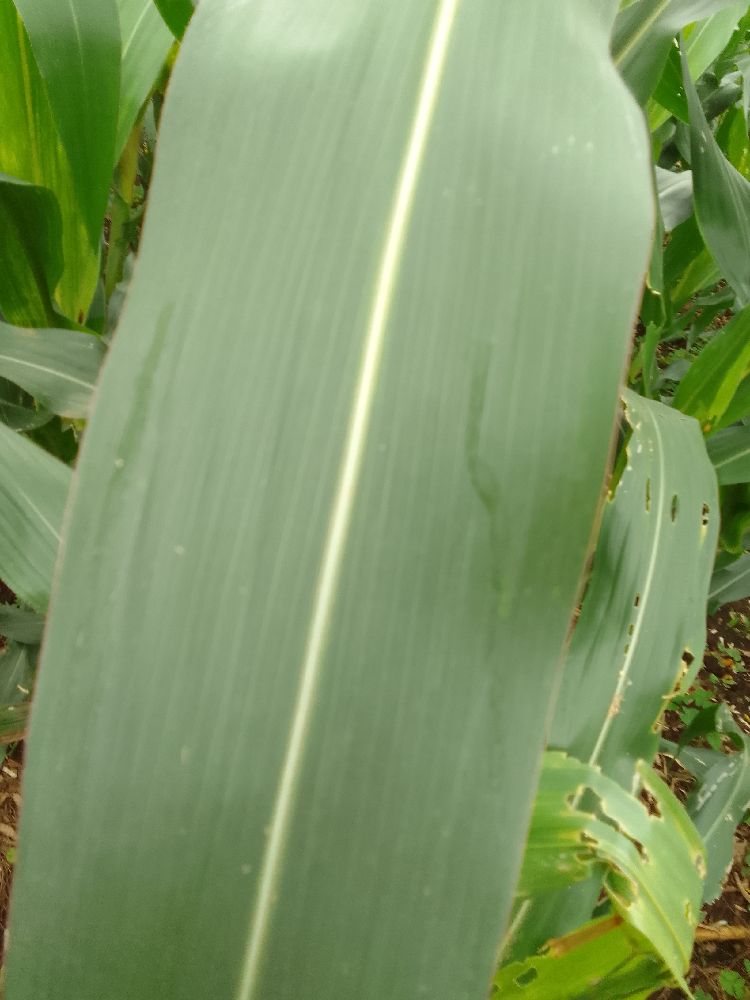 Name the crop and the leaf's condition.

maize, healthy
